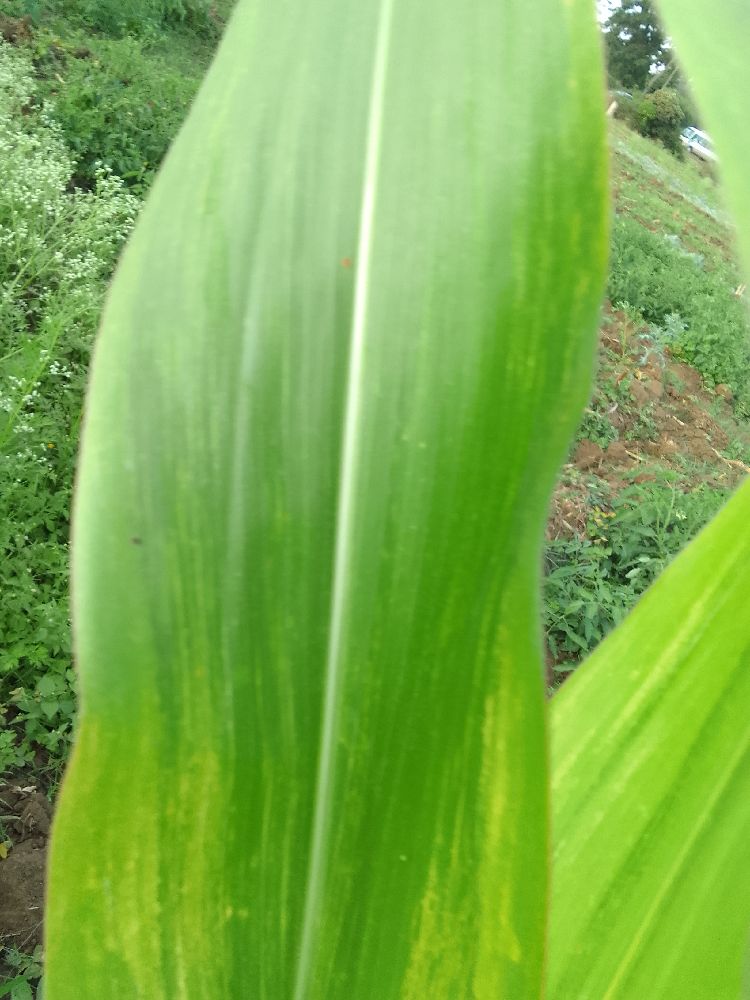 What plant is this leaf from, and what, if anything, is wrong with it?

maize, maize lethal necrosis
